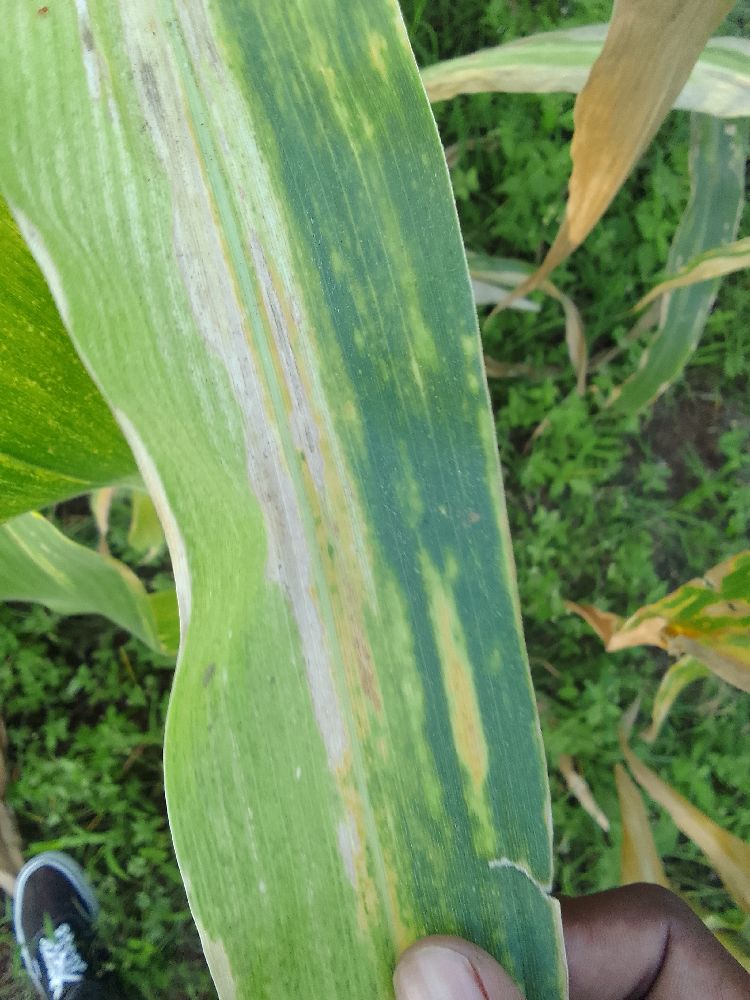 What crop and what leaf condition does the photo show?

maize, maize lethal necrosis
